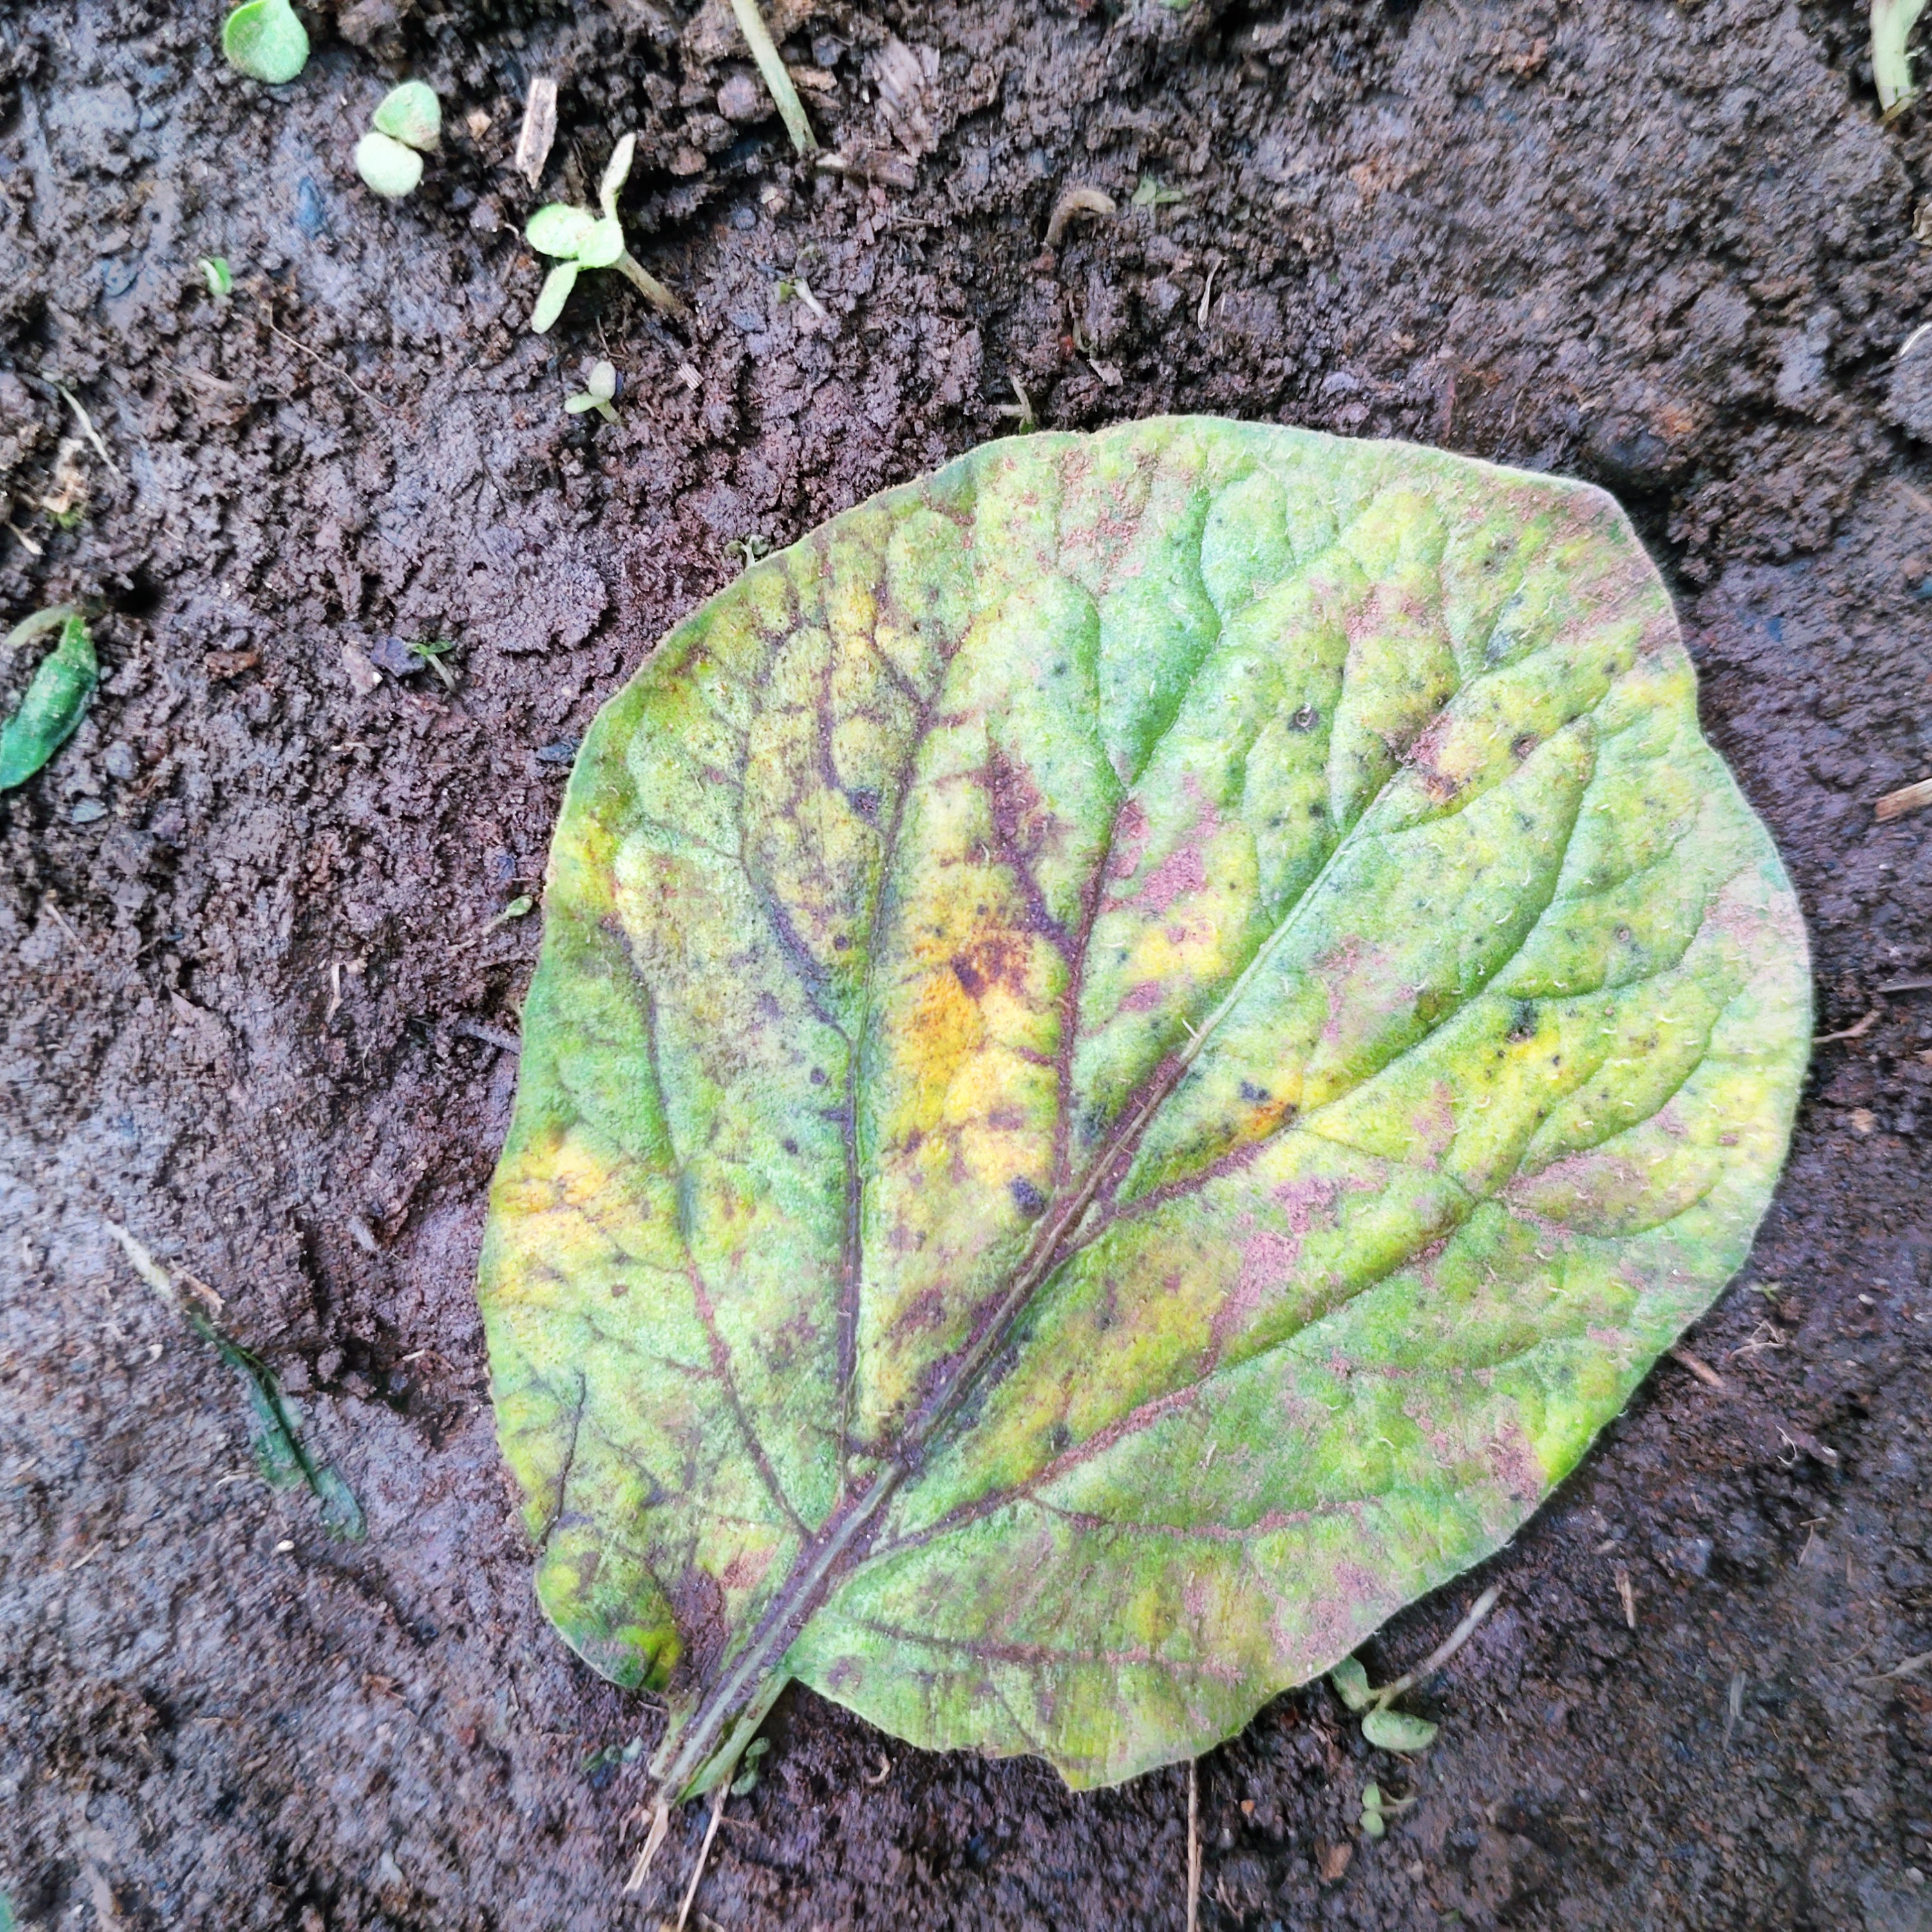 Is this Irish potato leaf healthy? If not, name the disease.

late blight
